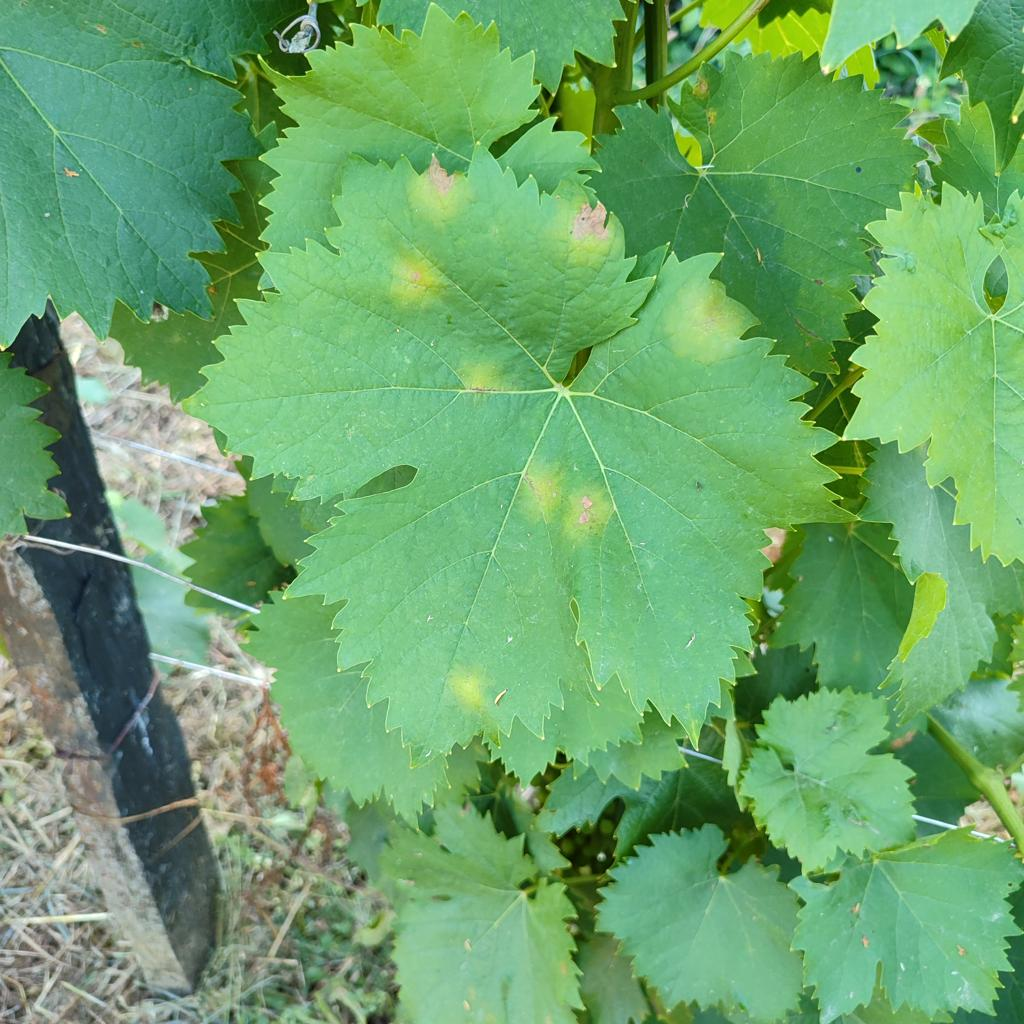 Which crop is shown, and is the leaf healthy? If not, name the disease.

grapevine, downy mildew
